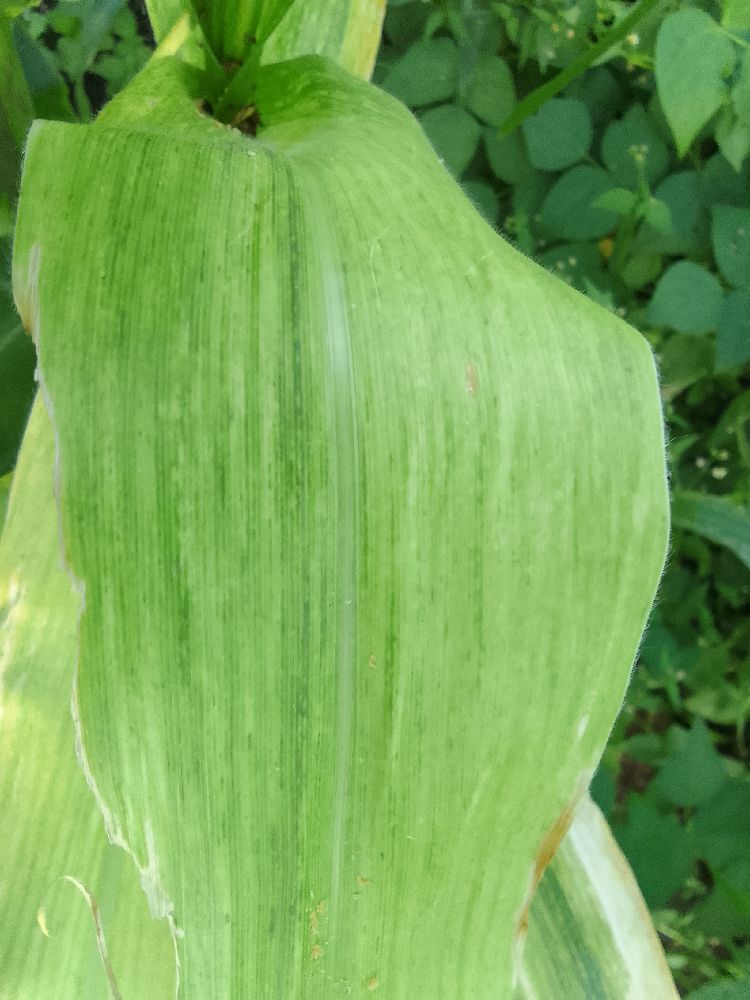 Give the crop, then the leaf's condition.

maize, maize lethal necrosis
